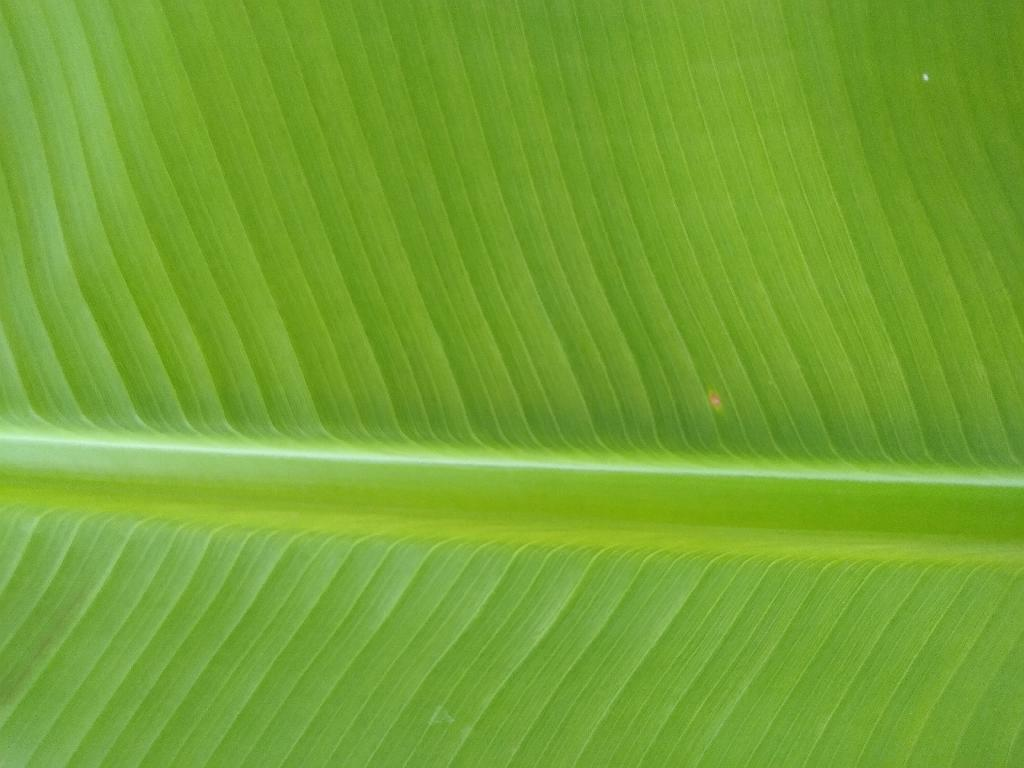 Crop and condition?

banana, healthy
